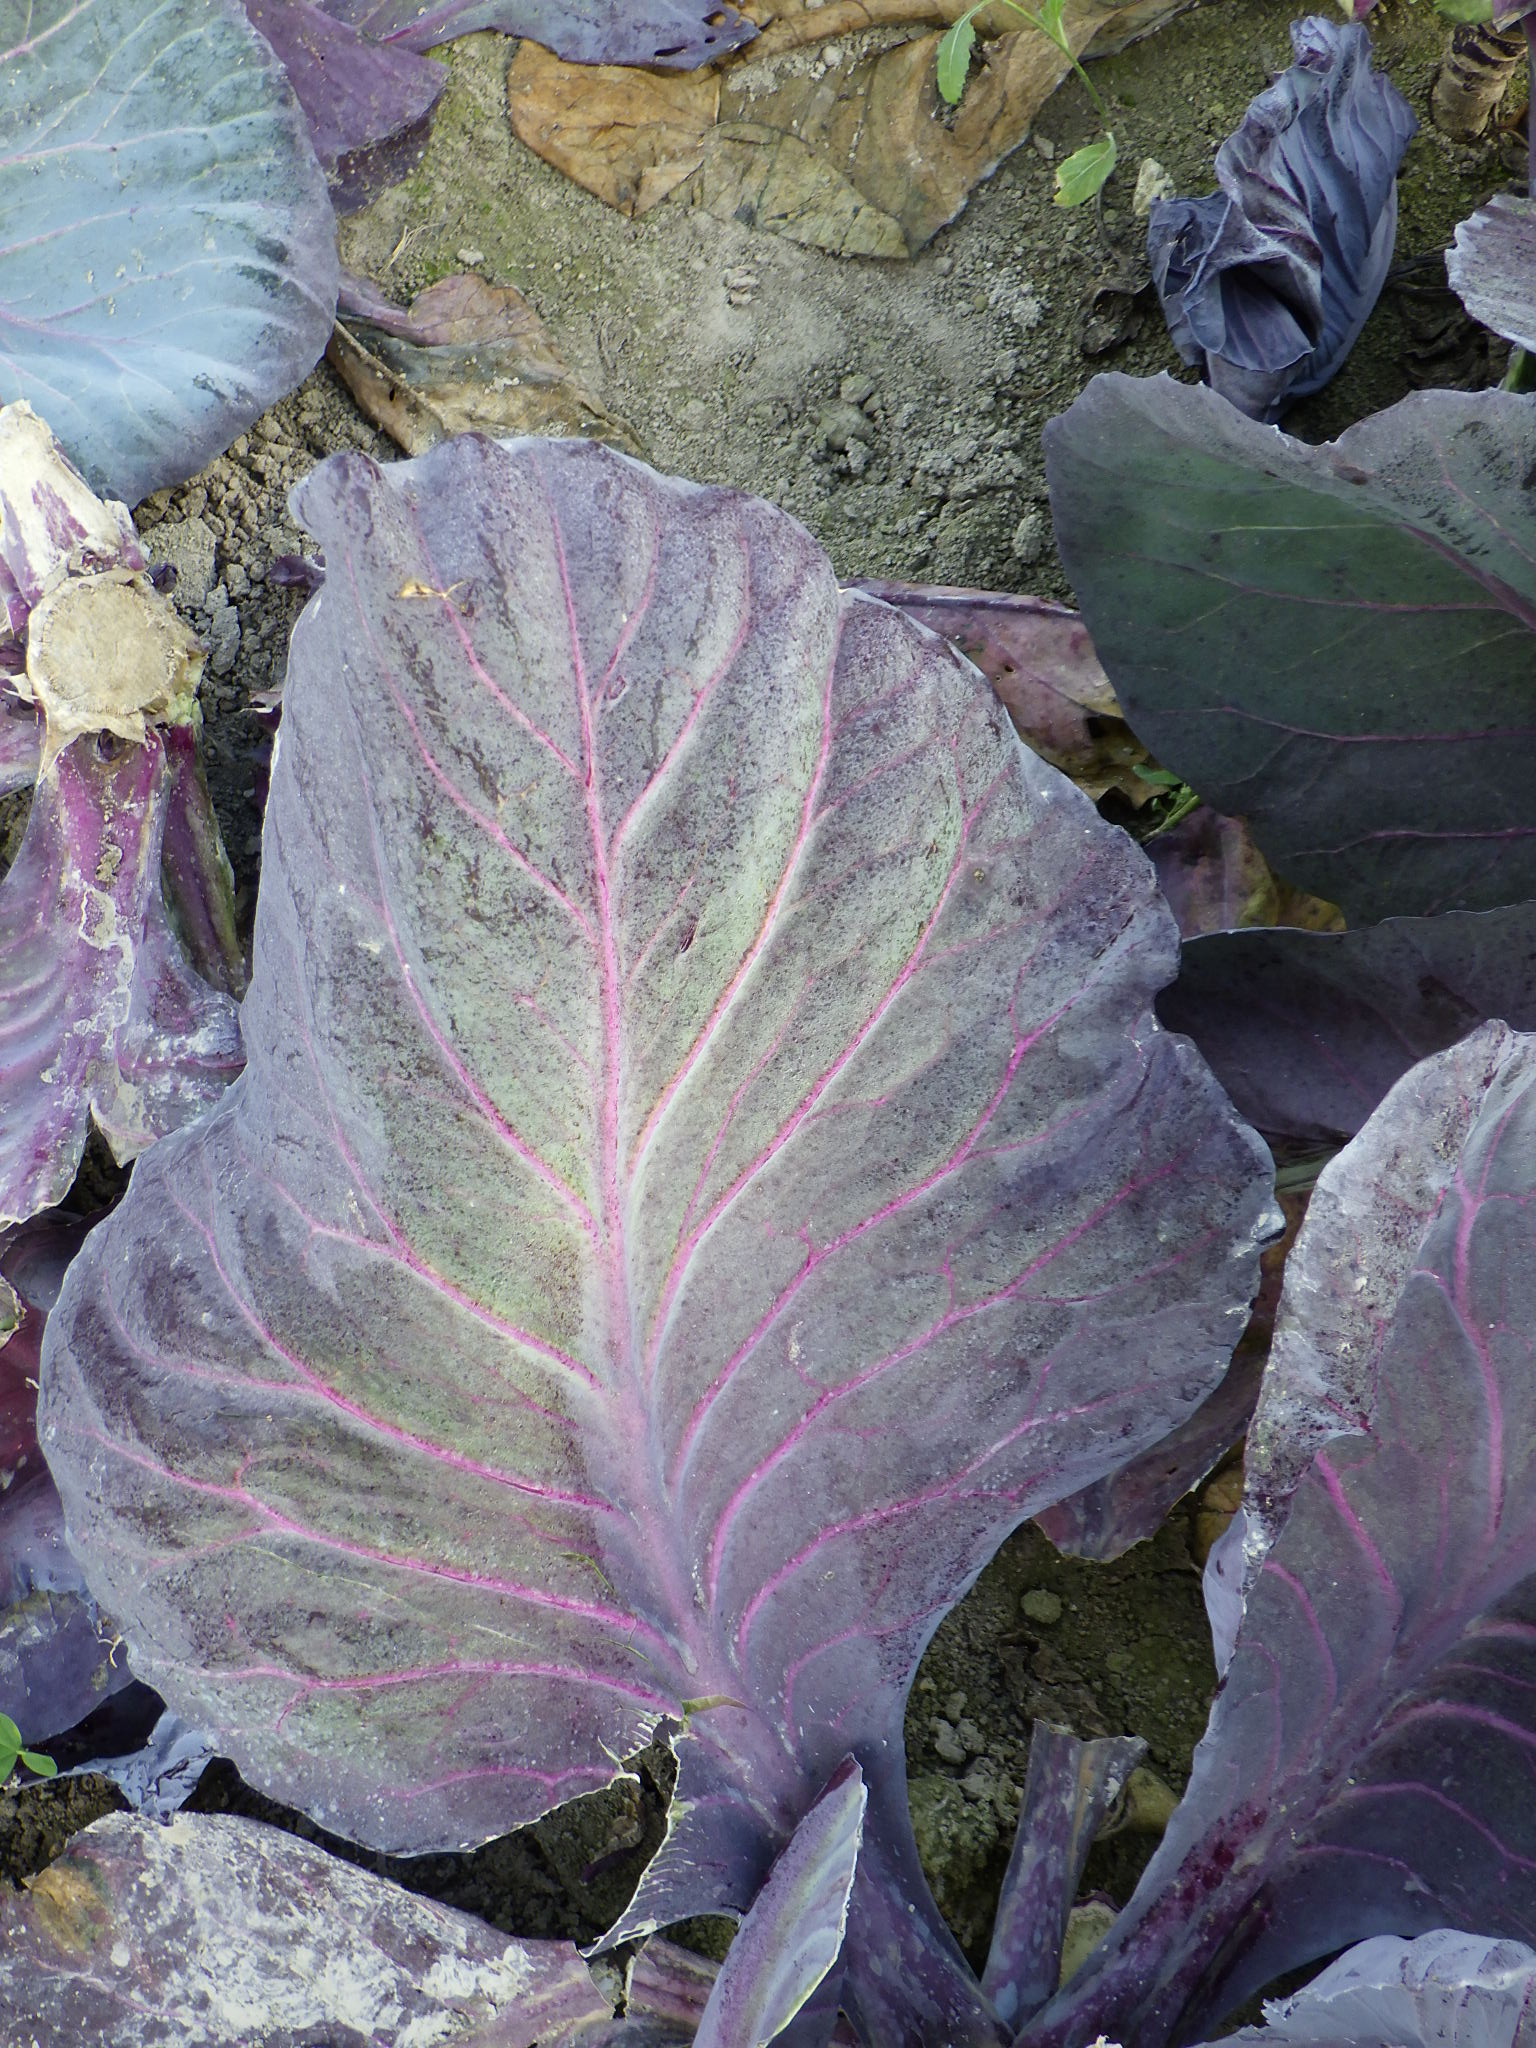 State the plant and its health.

cabbage, mechanical damage
